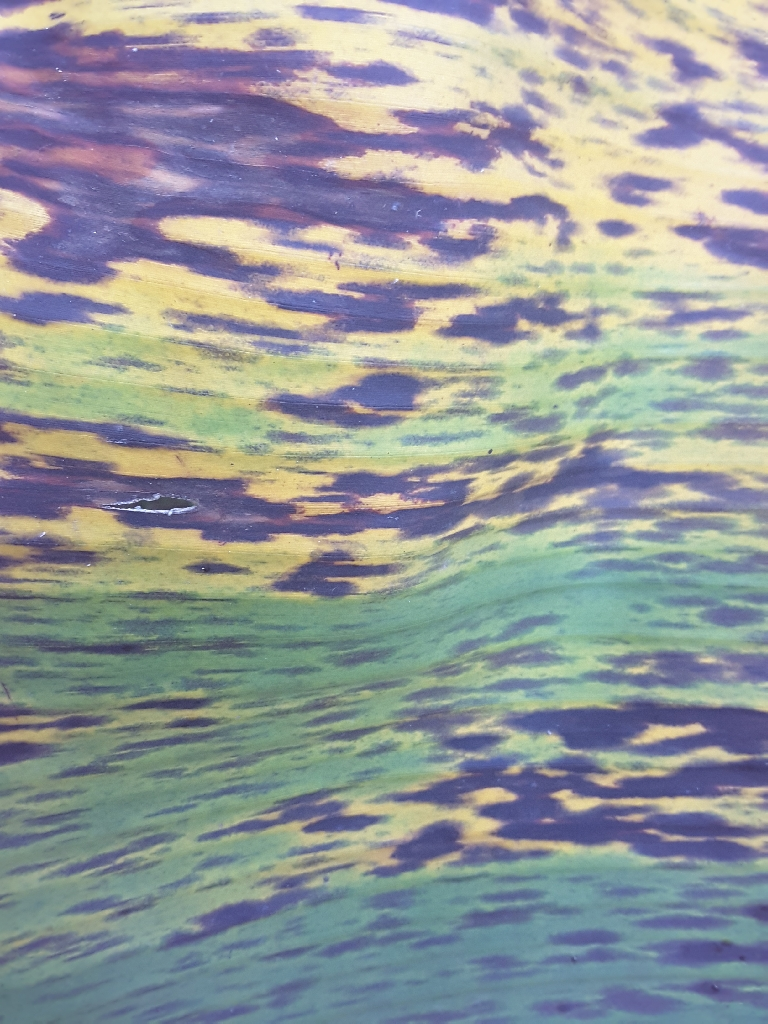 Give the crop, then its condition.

banana, black sigatoka
